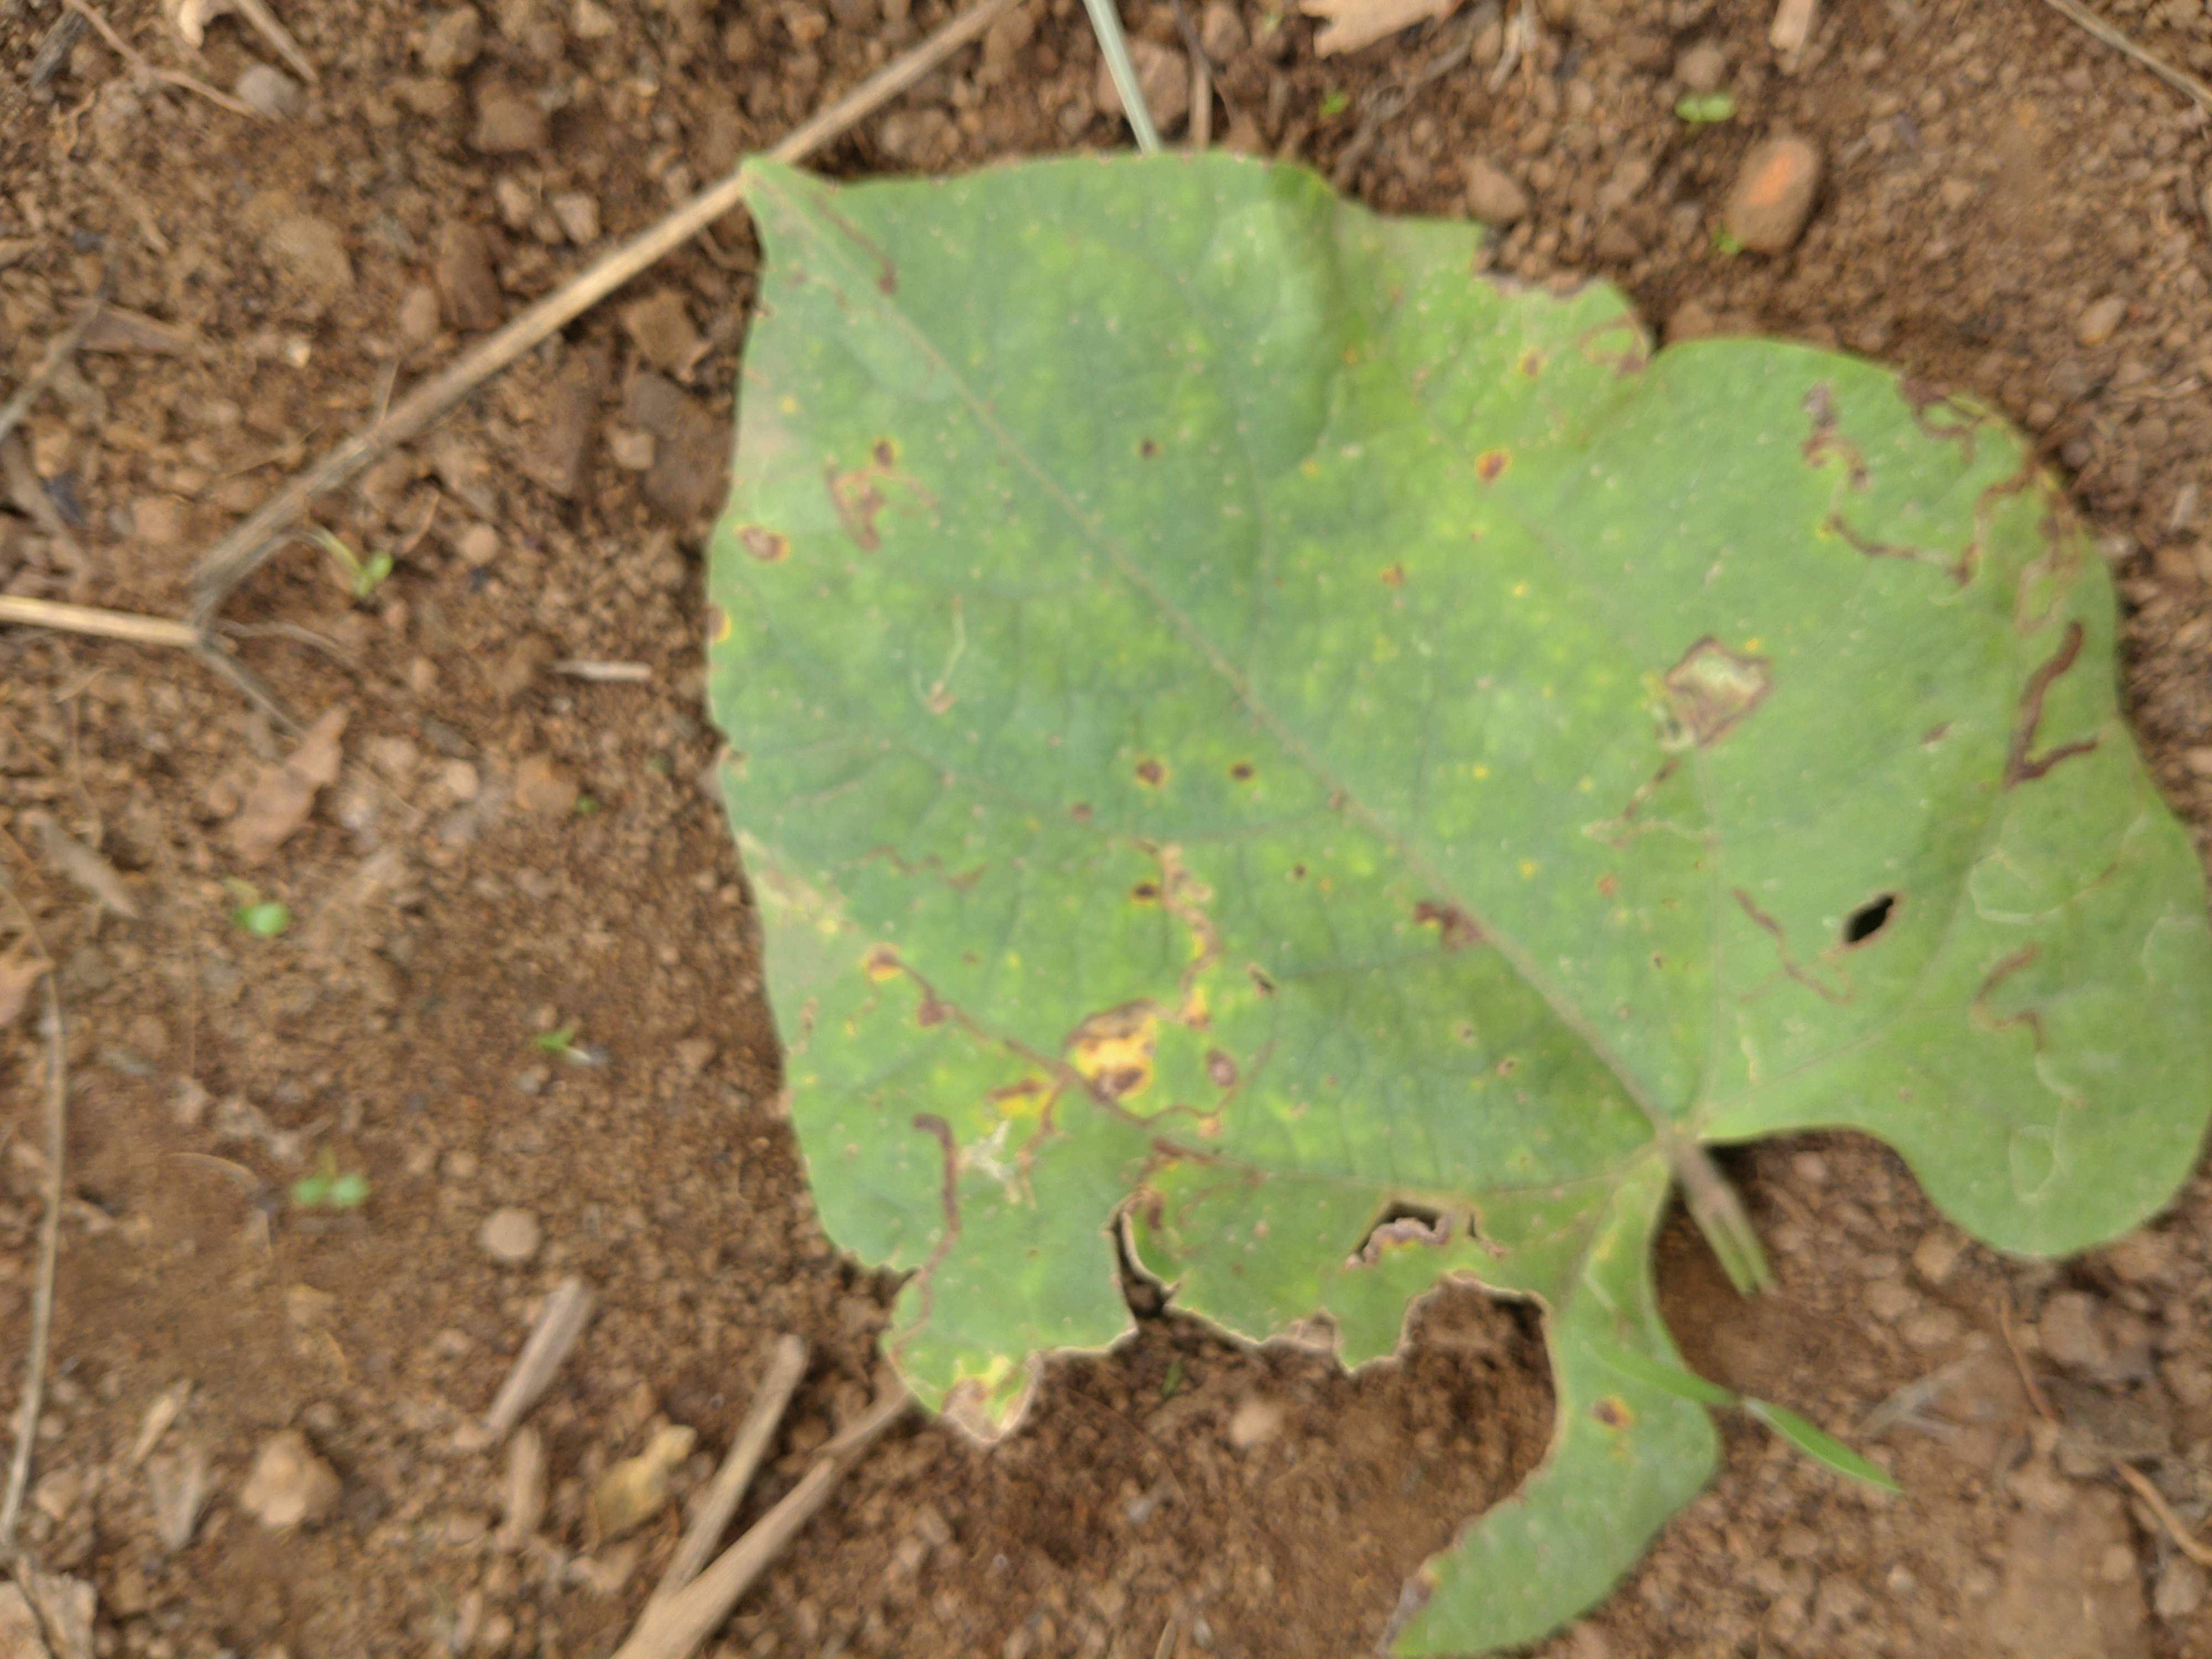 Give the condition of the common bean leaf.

rust
